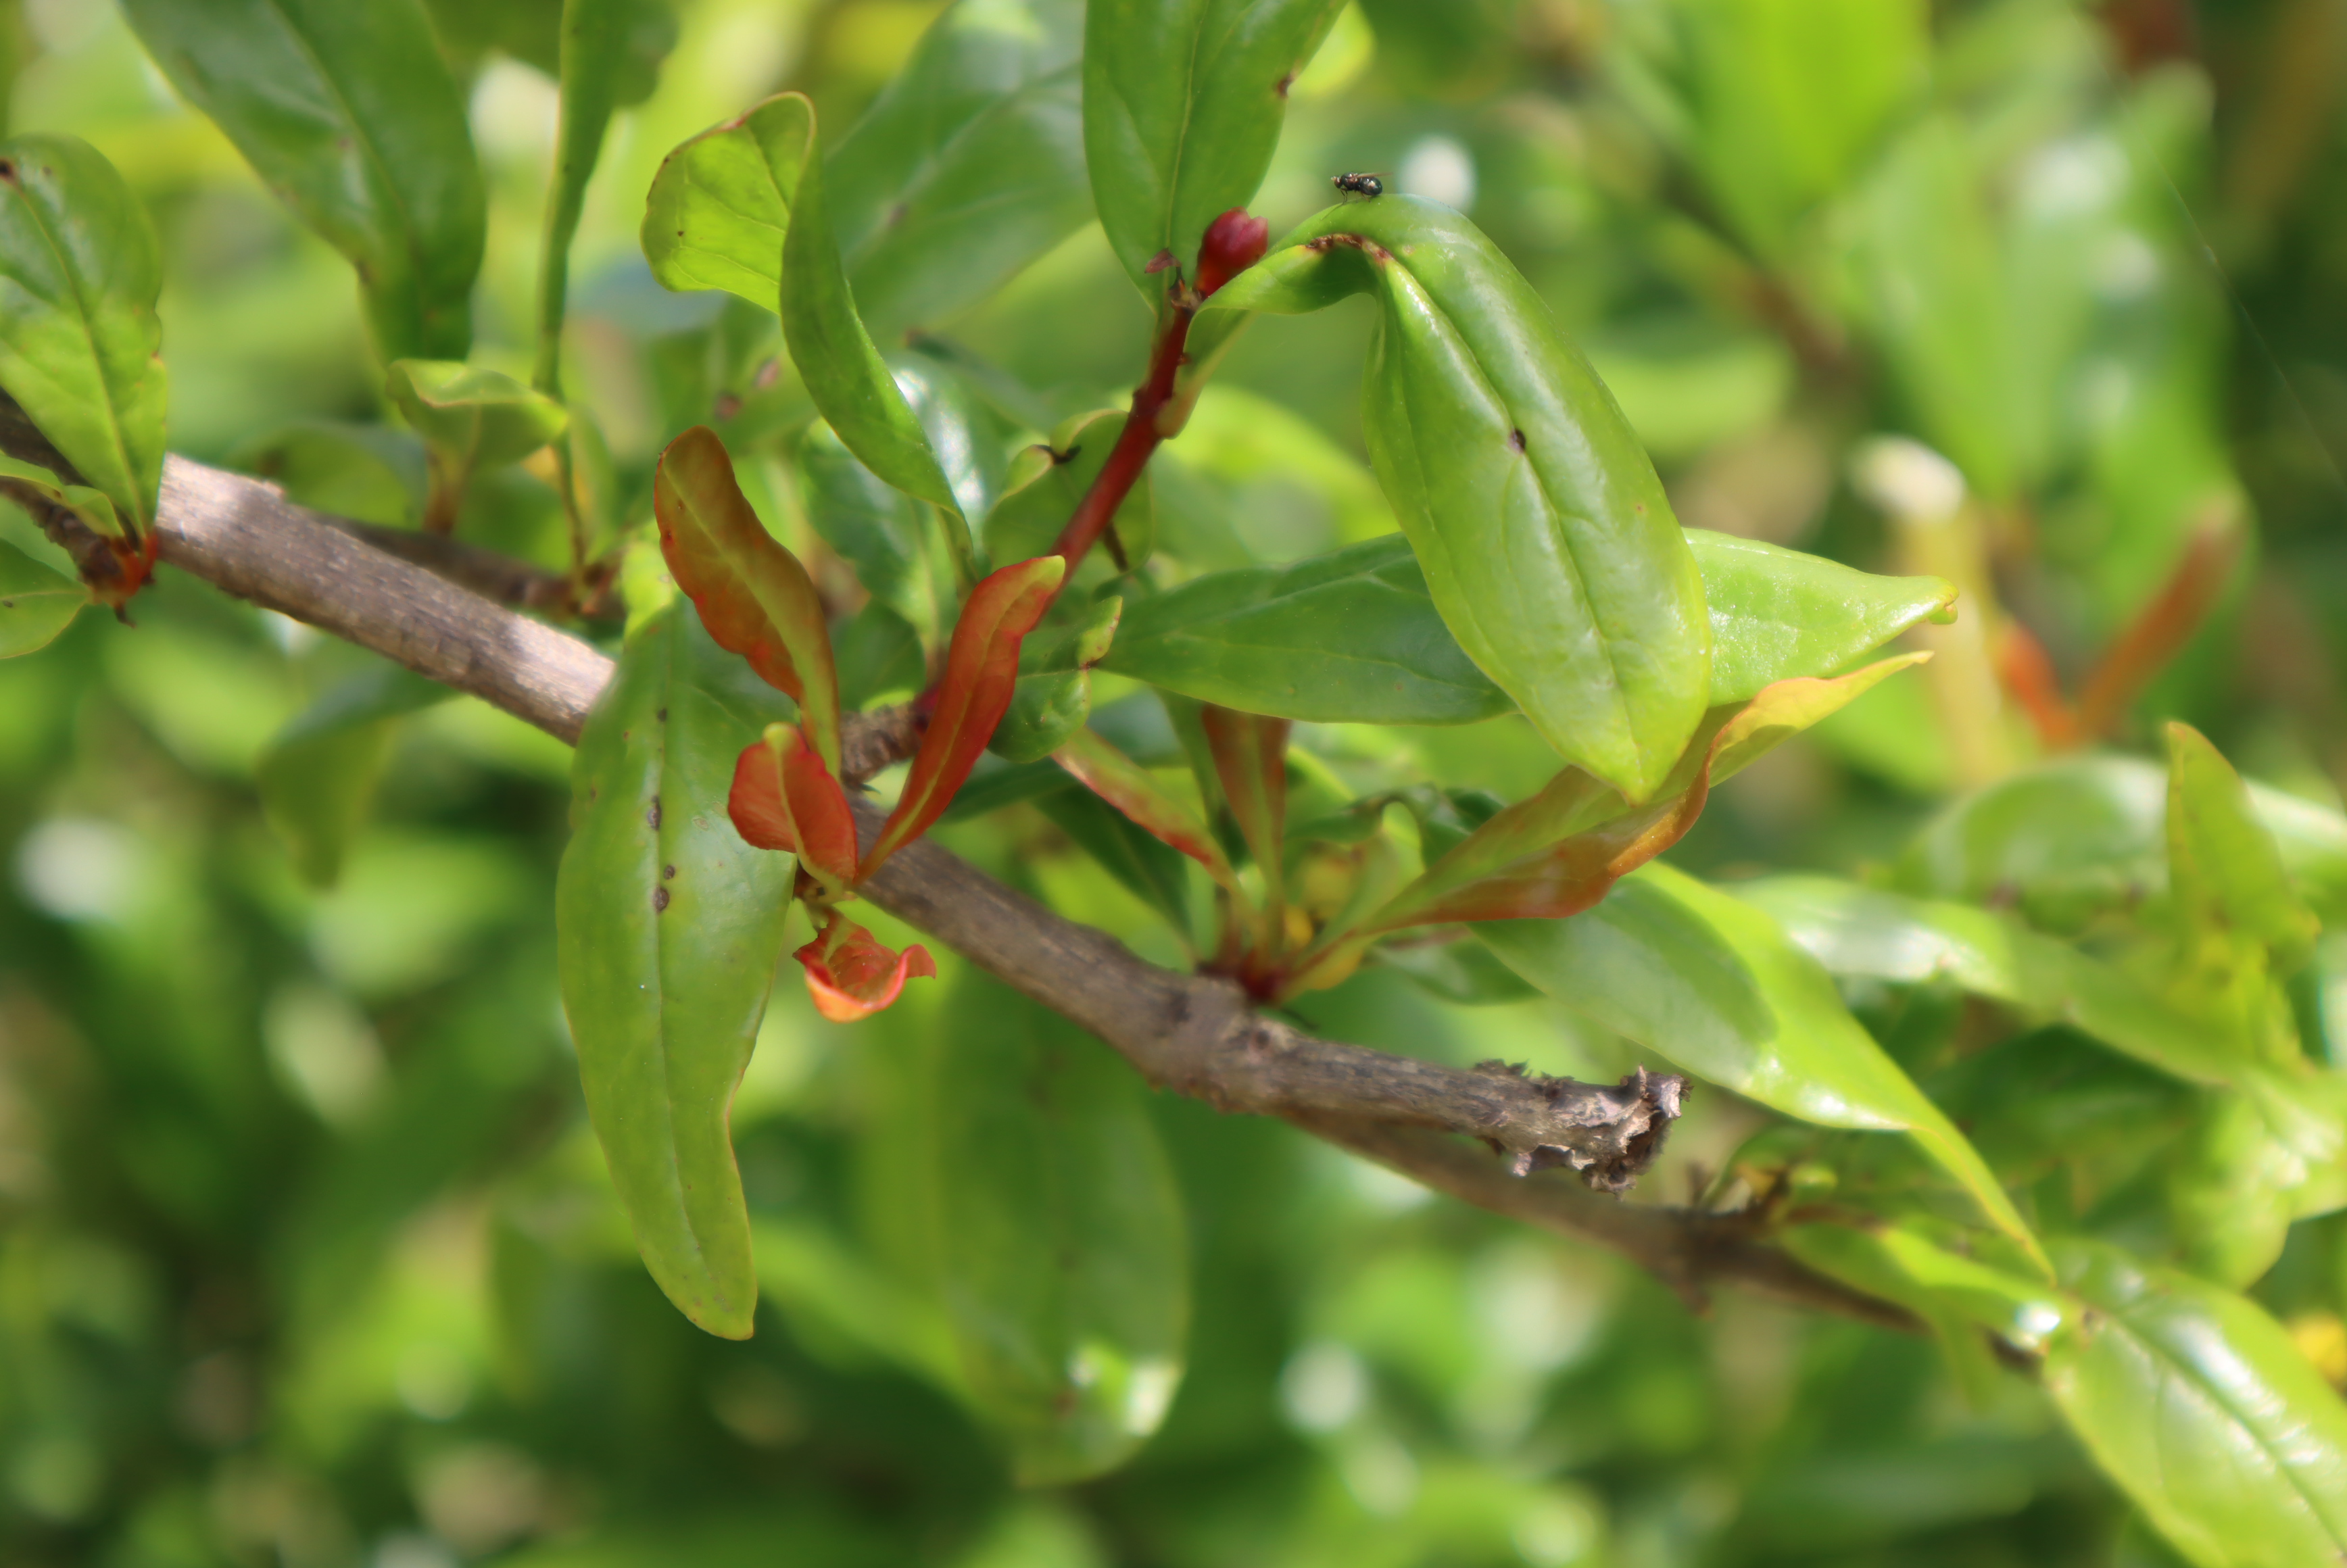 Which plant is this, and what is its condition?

pomegranate, aphids, coniella granati
